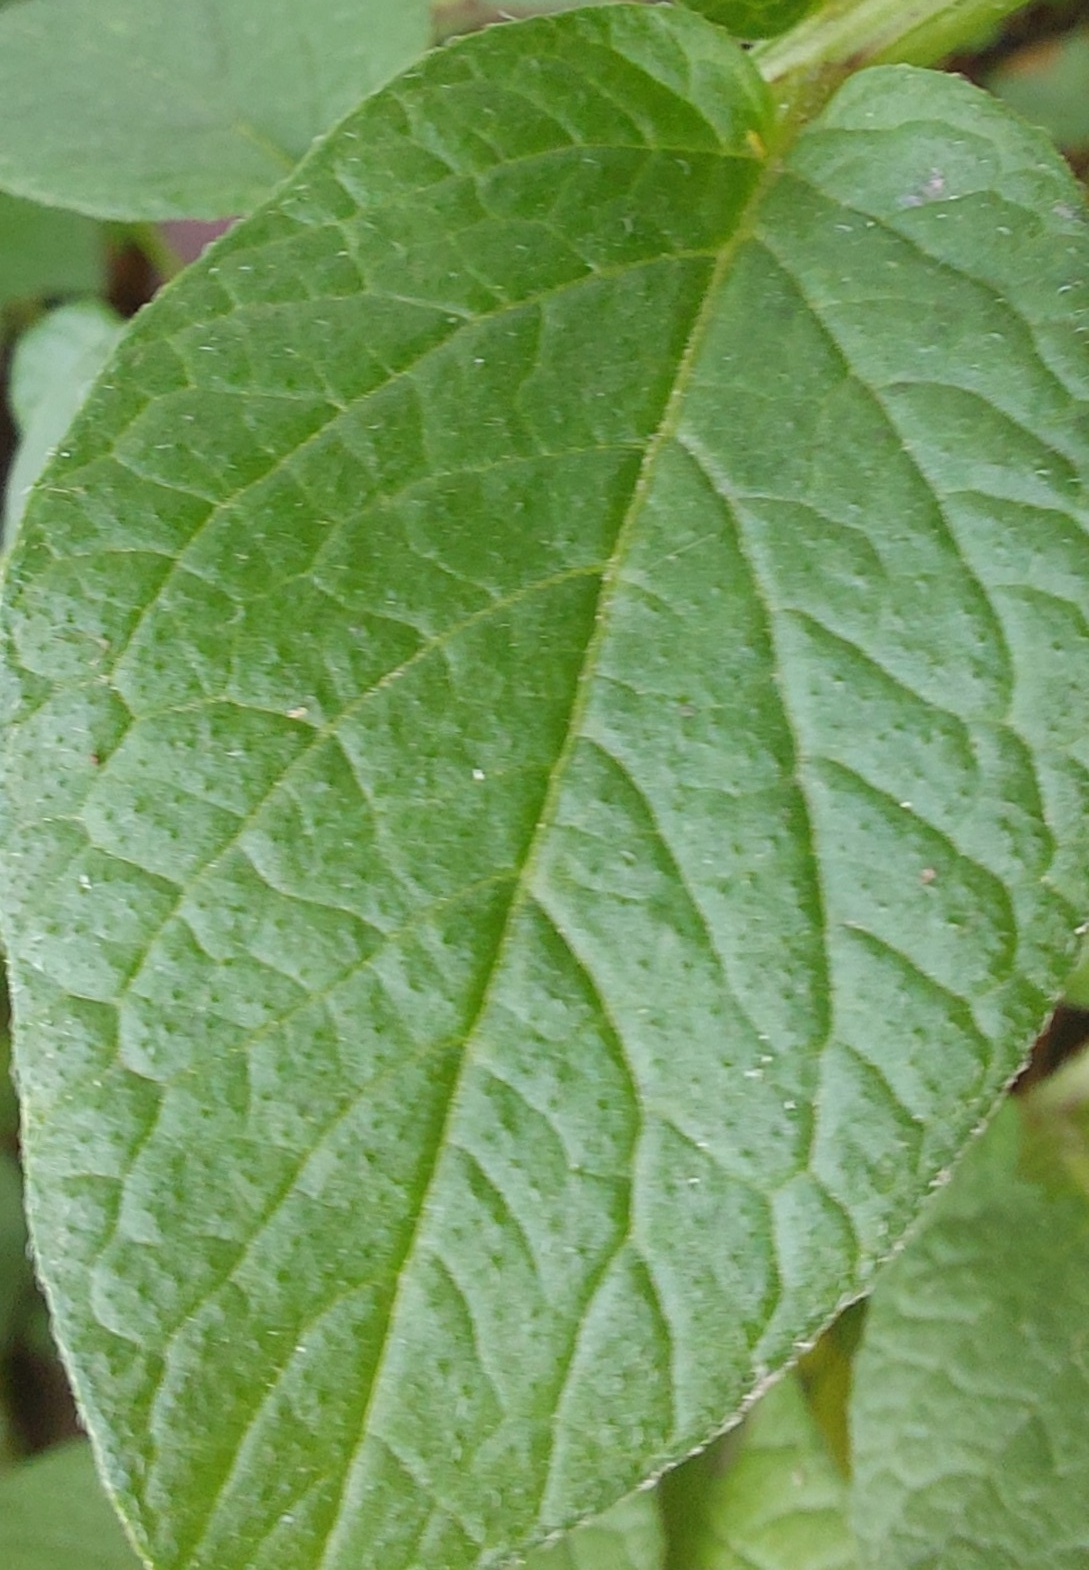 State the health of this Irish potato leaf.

healthy
